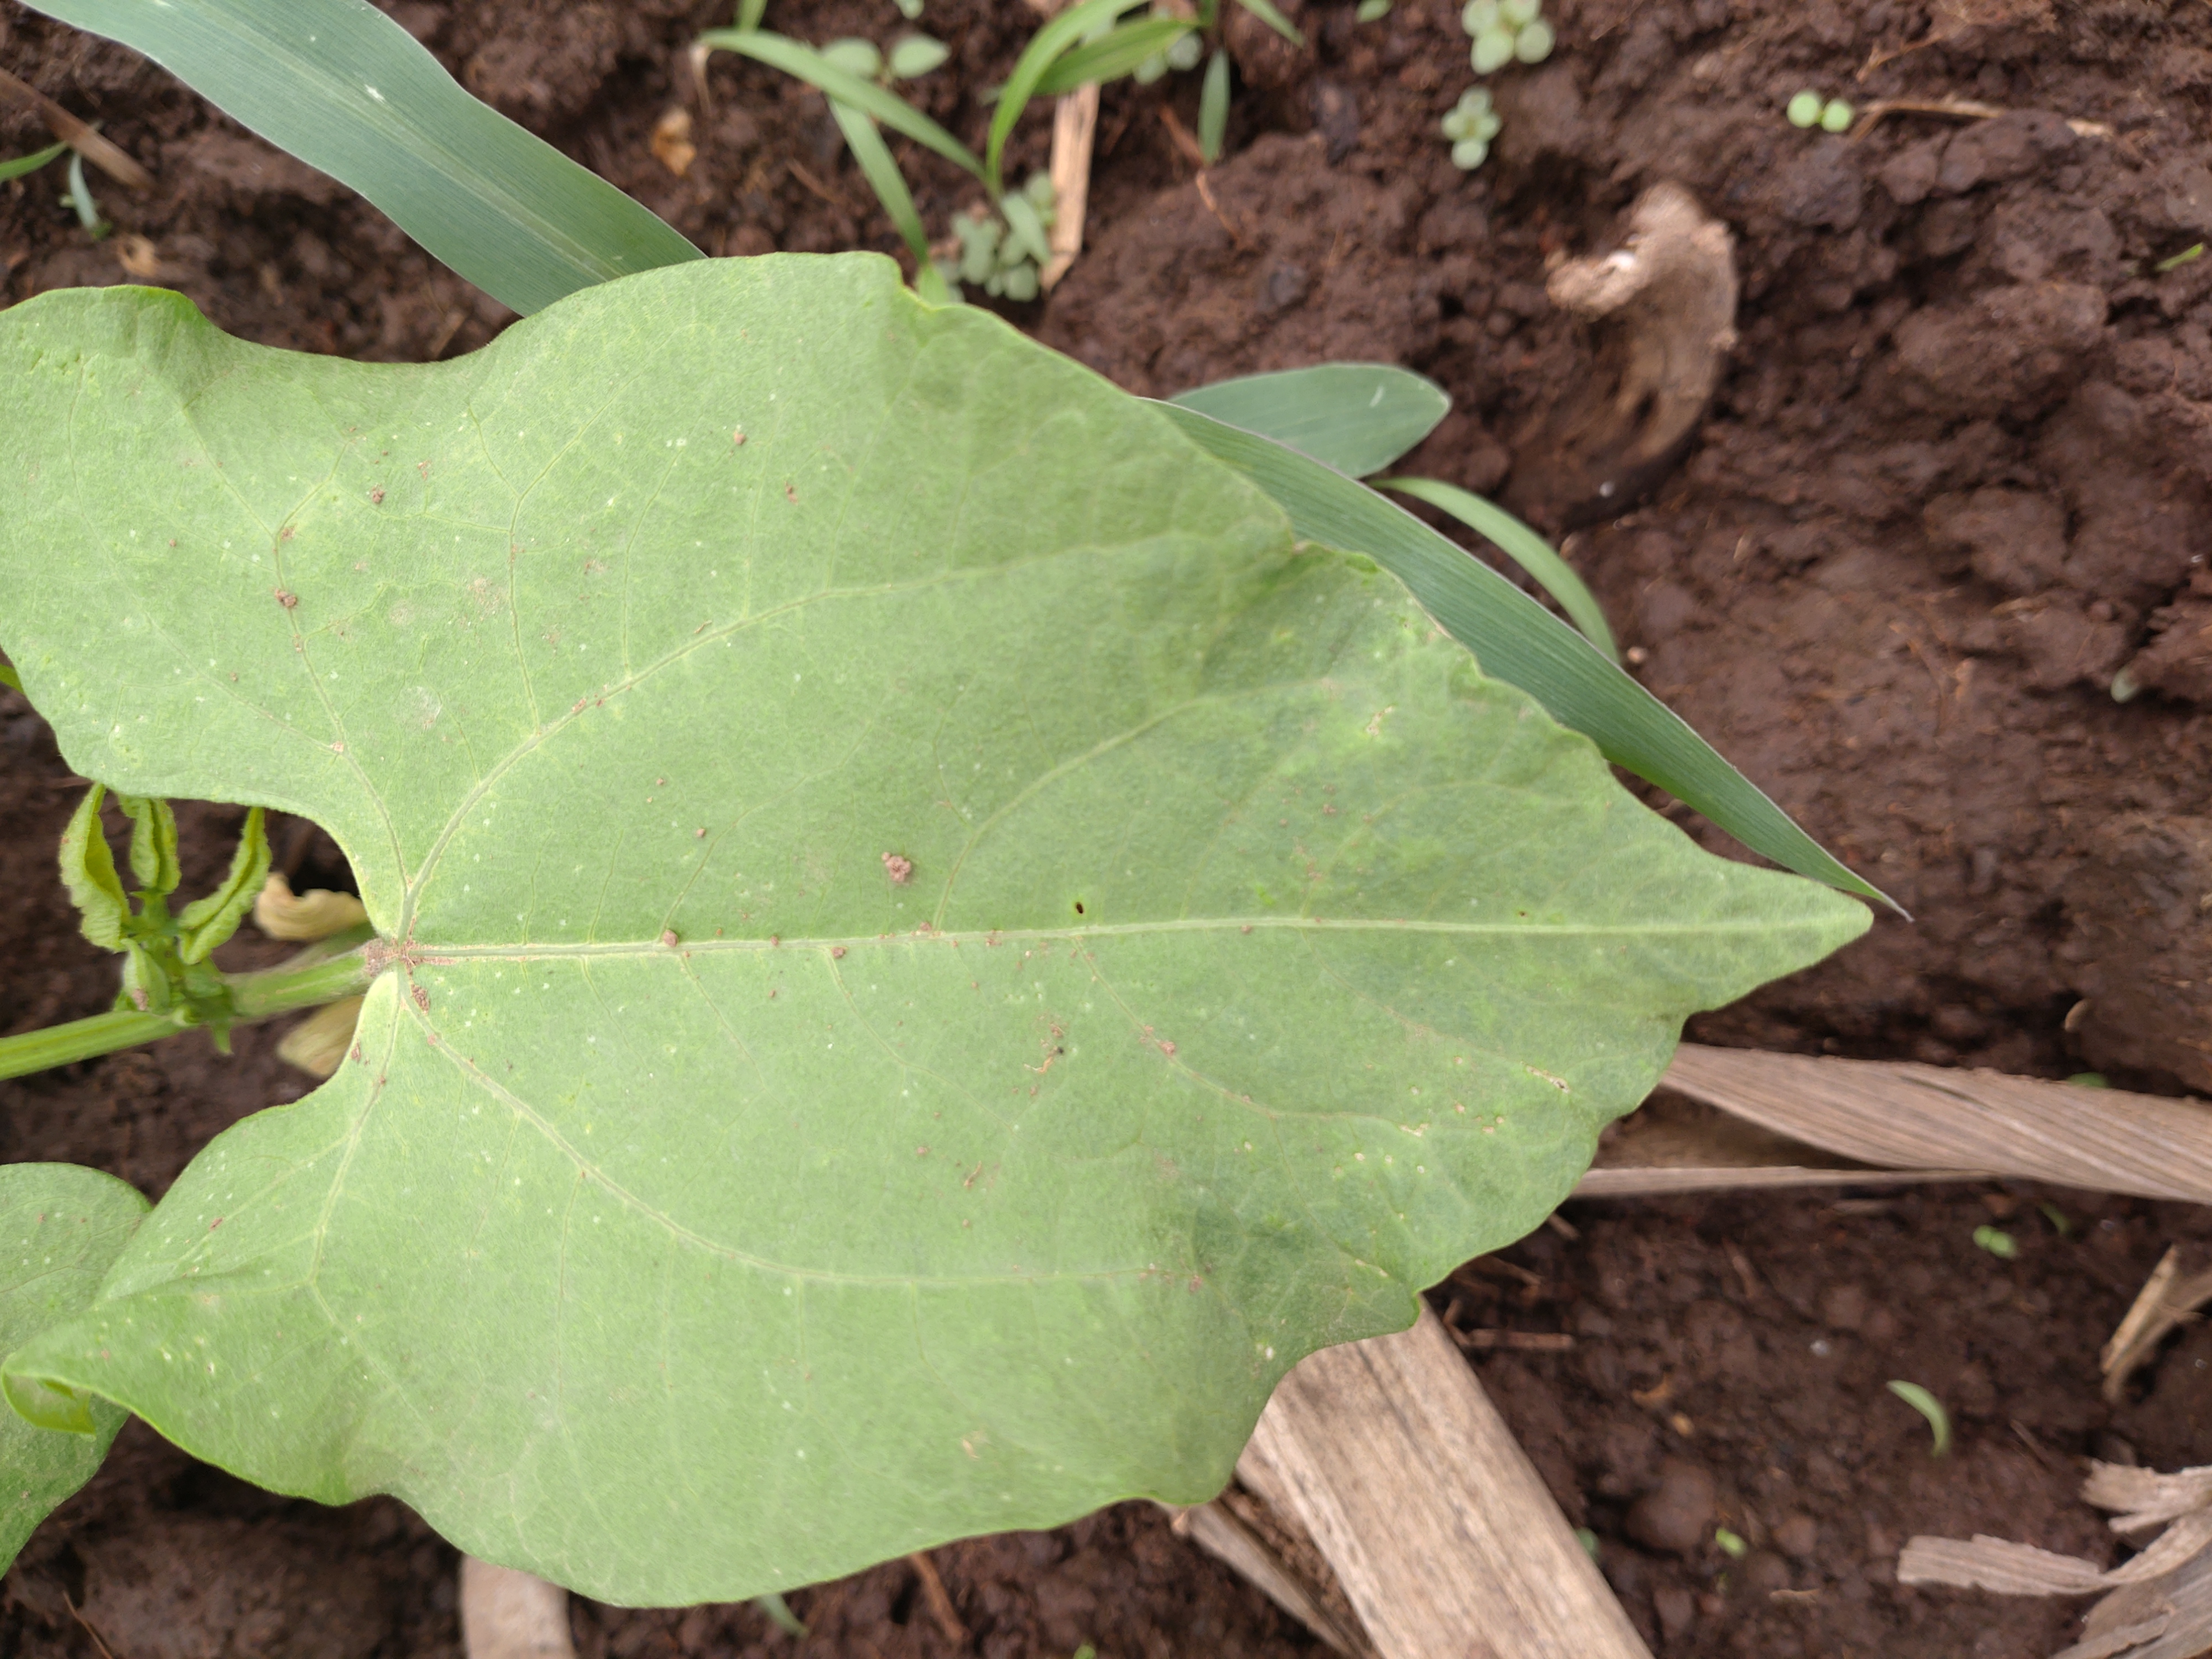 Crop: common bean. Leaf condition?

healthy
